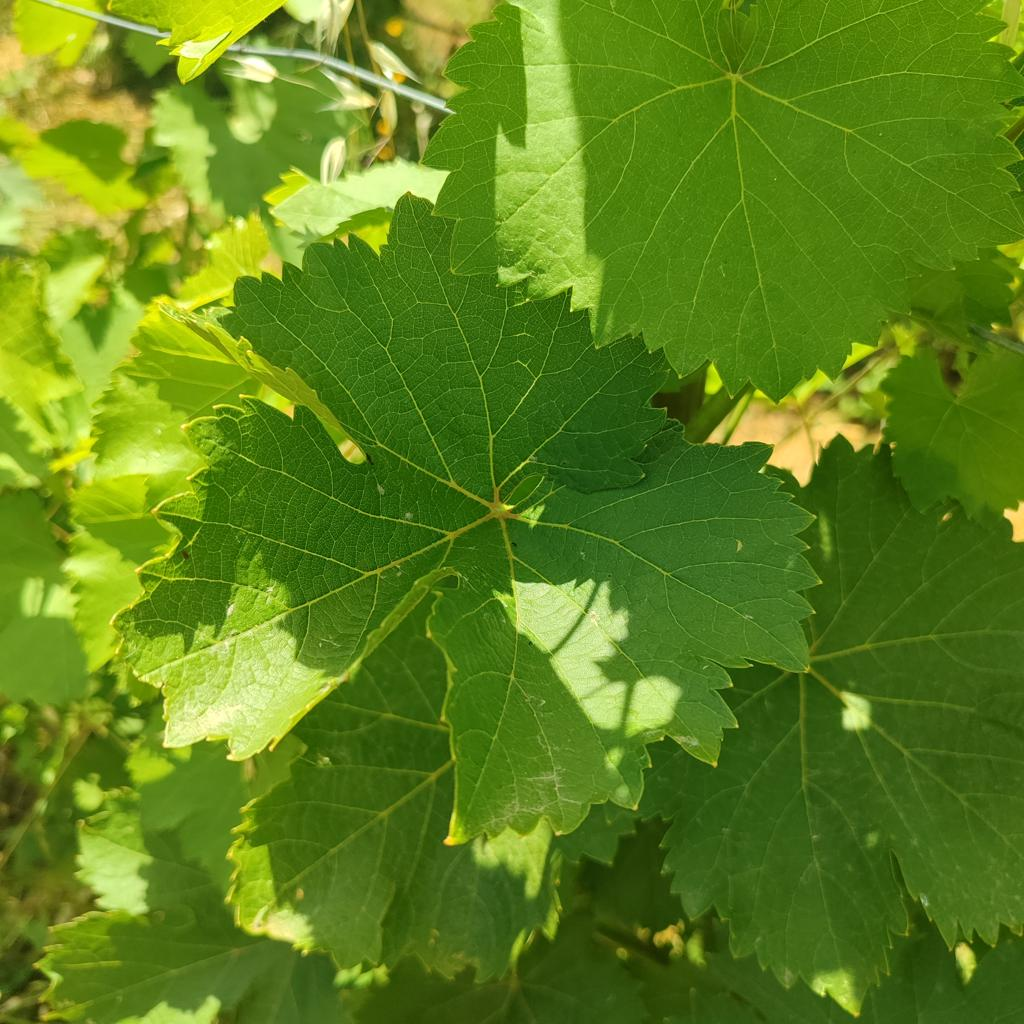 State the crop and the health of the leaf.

grapevine, healthy
